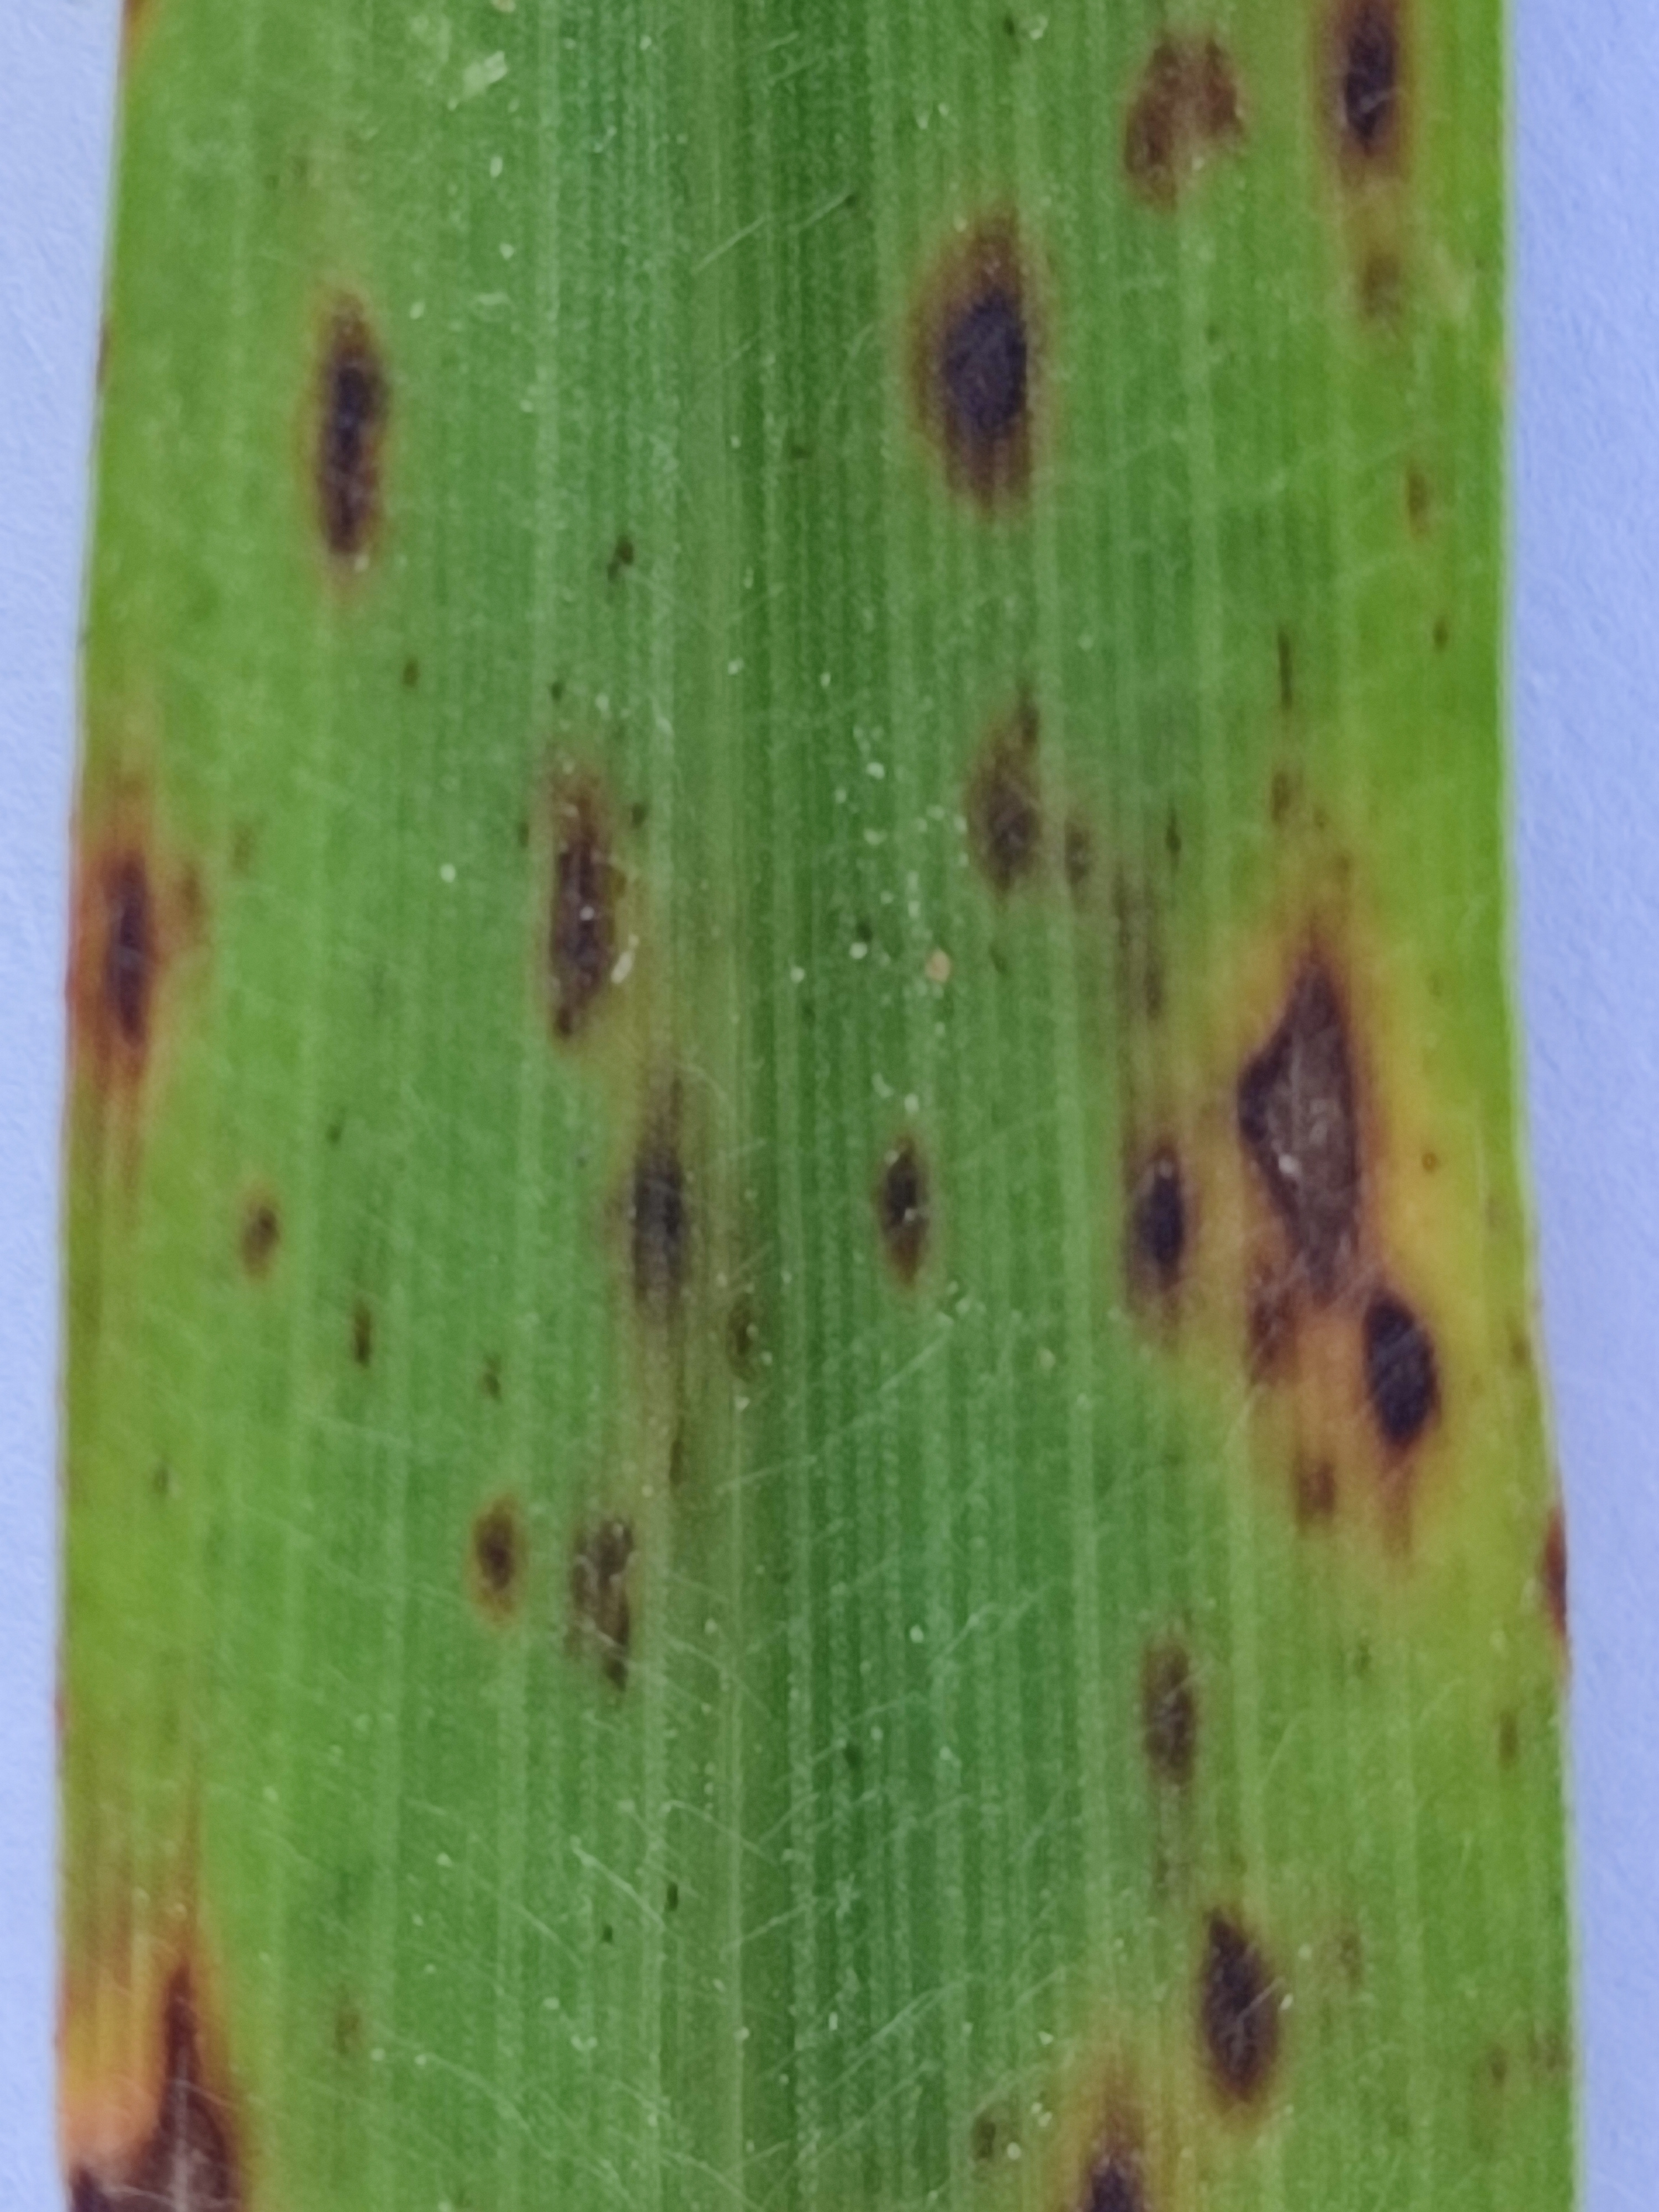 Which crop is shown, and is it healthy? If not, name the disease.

pearl millet, pyricularia sp.
